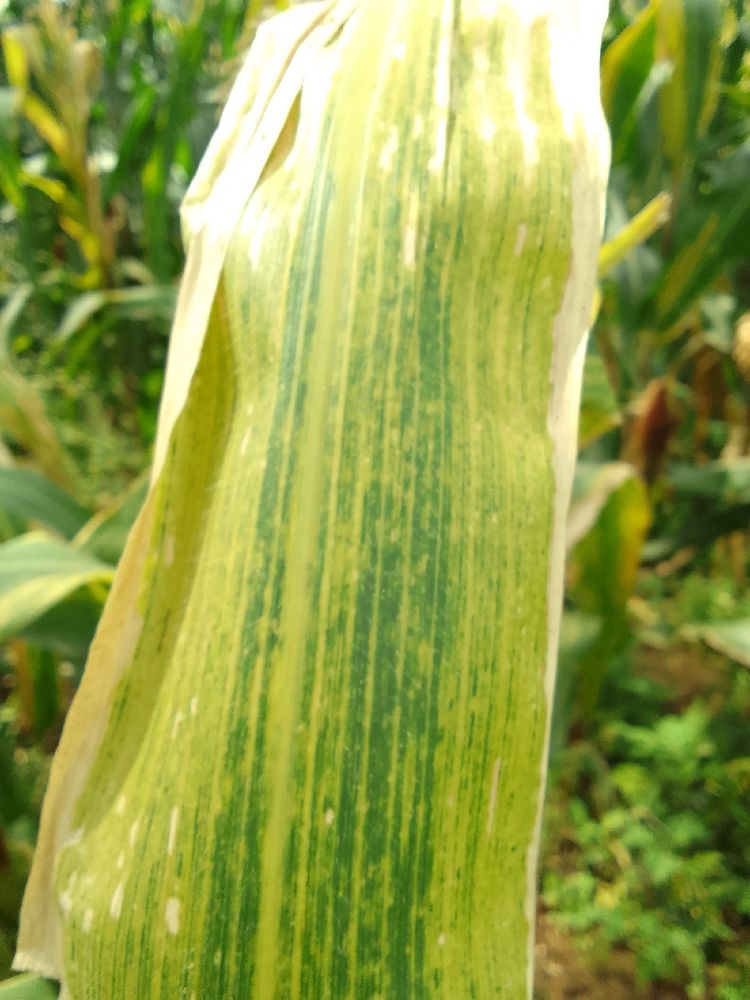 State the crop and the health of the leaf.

maize, maize lethal necrosis
